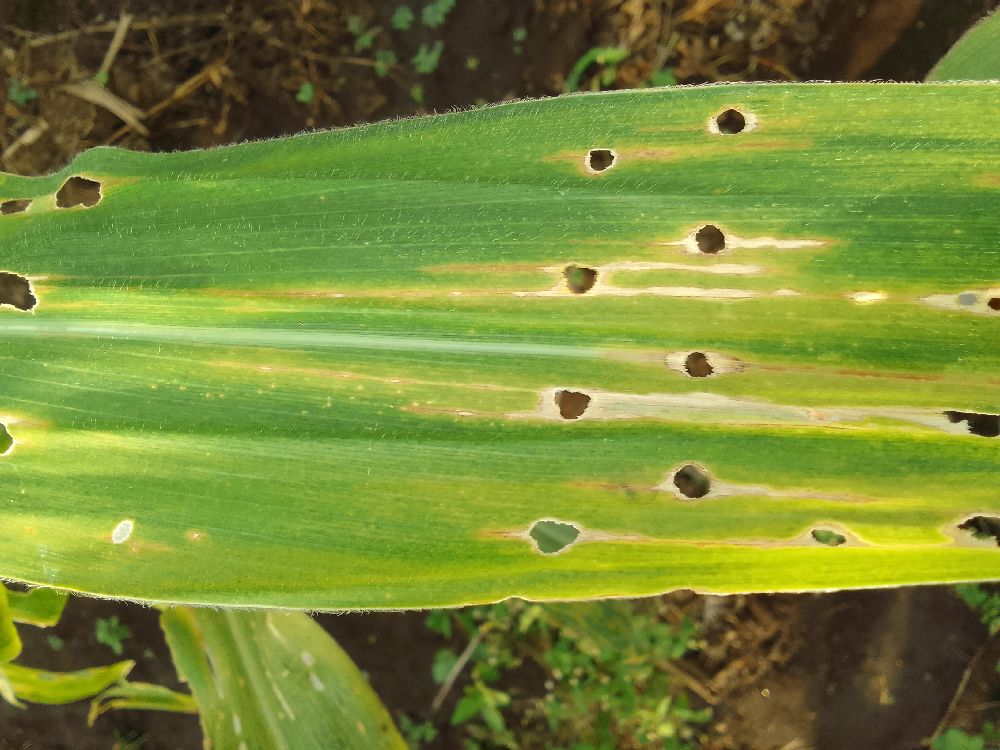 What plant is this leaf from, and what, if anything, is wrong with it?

maize, maize lethal necrosis
